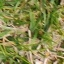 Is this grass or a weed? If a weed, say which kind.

grass
